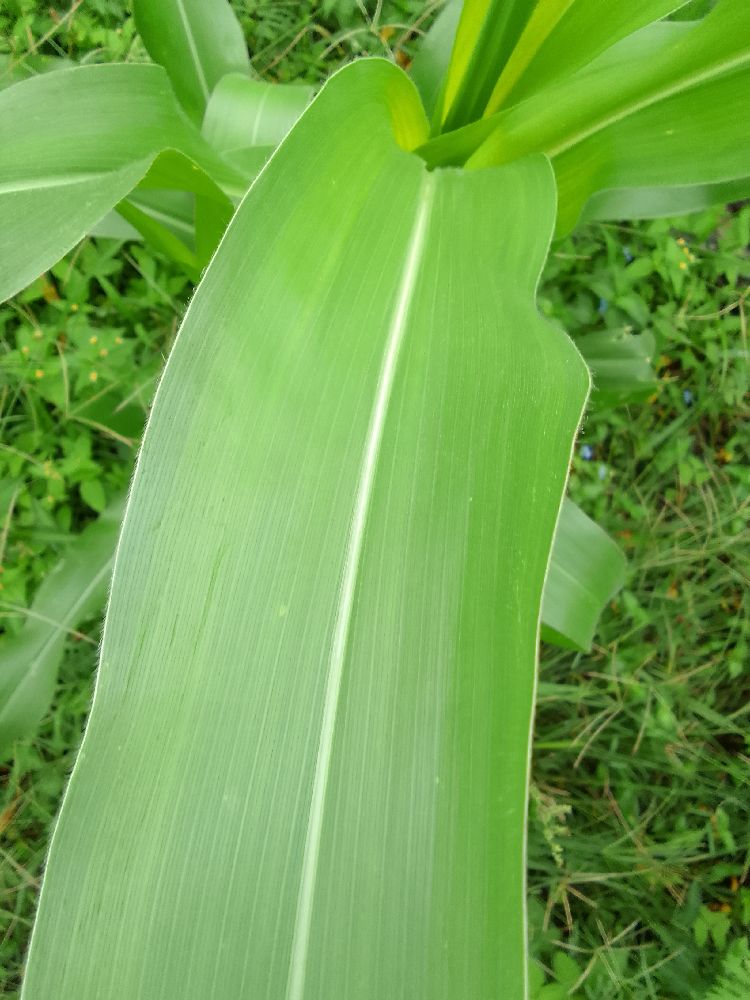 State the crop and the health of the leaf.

maize, healthy
